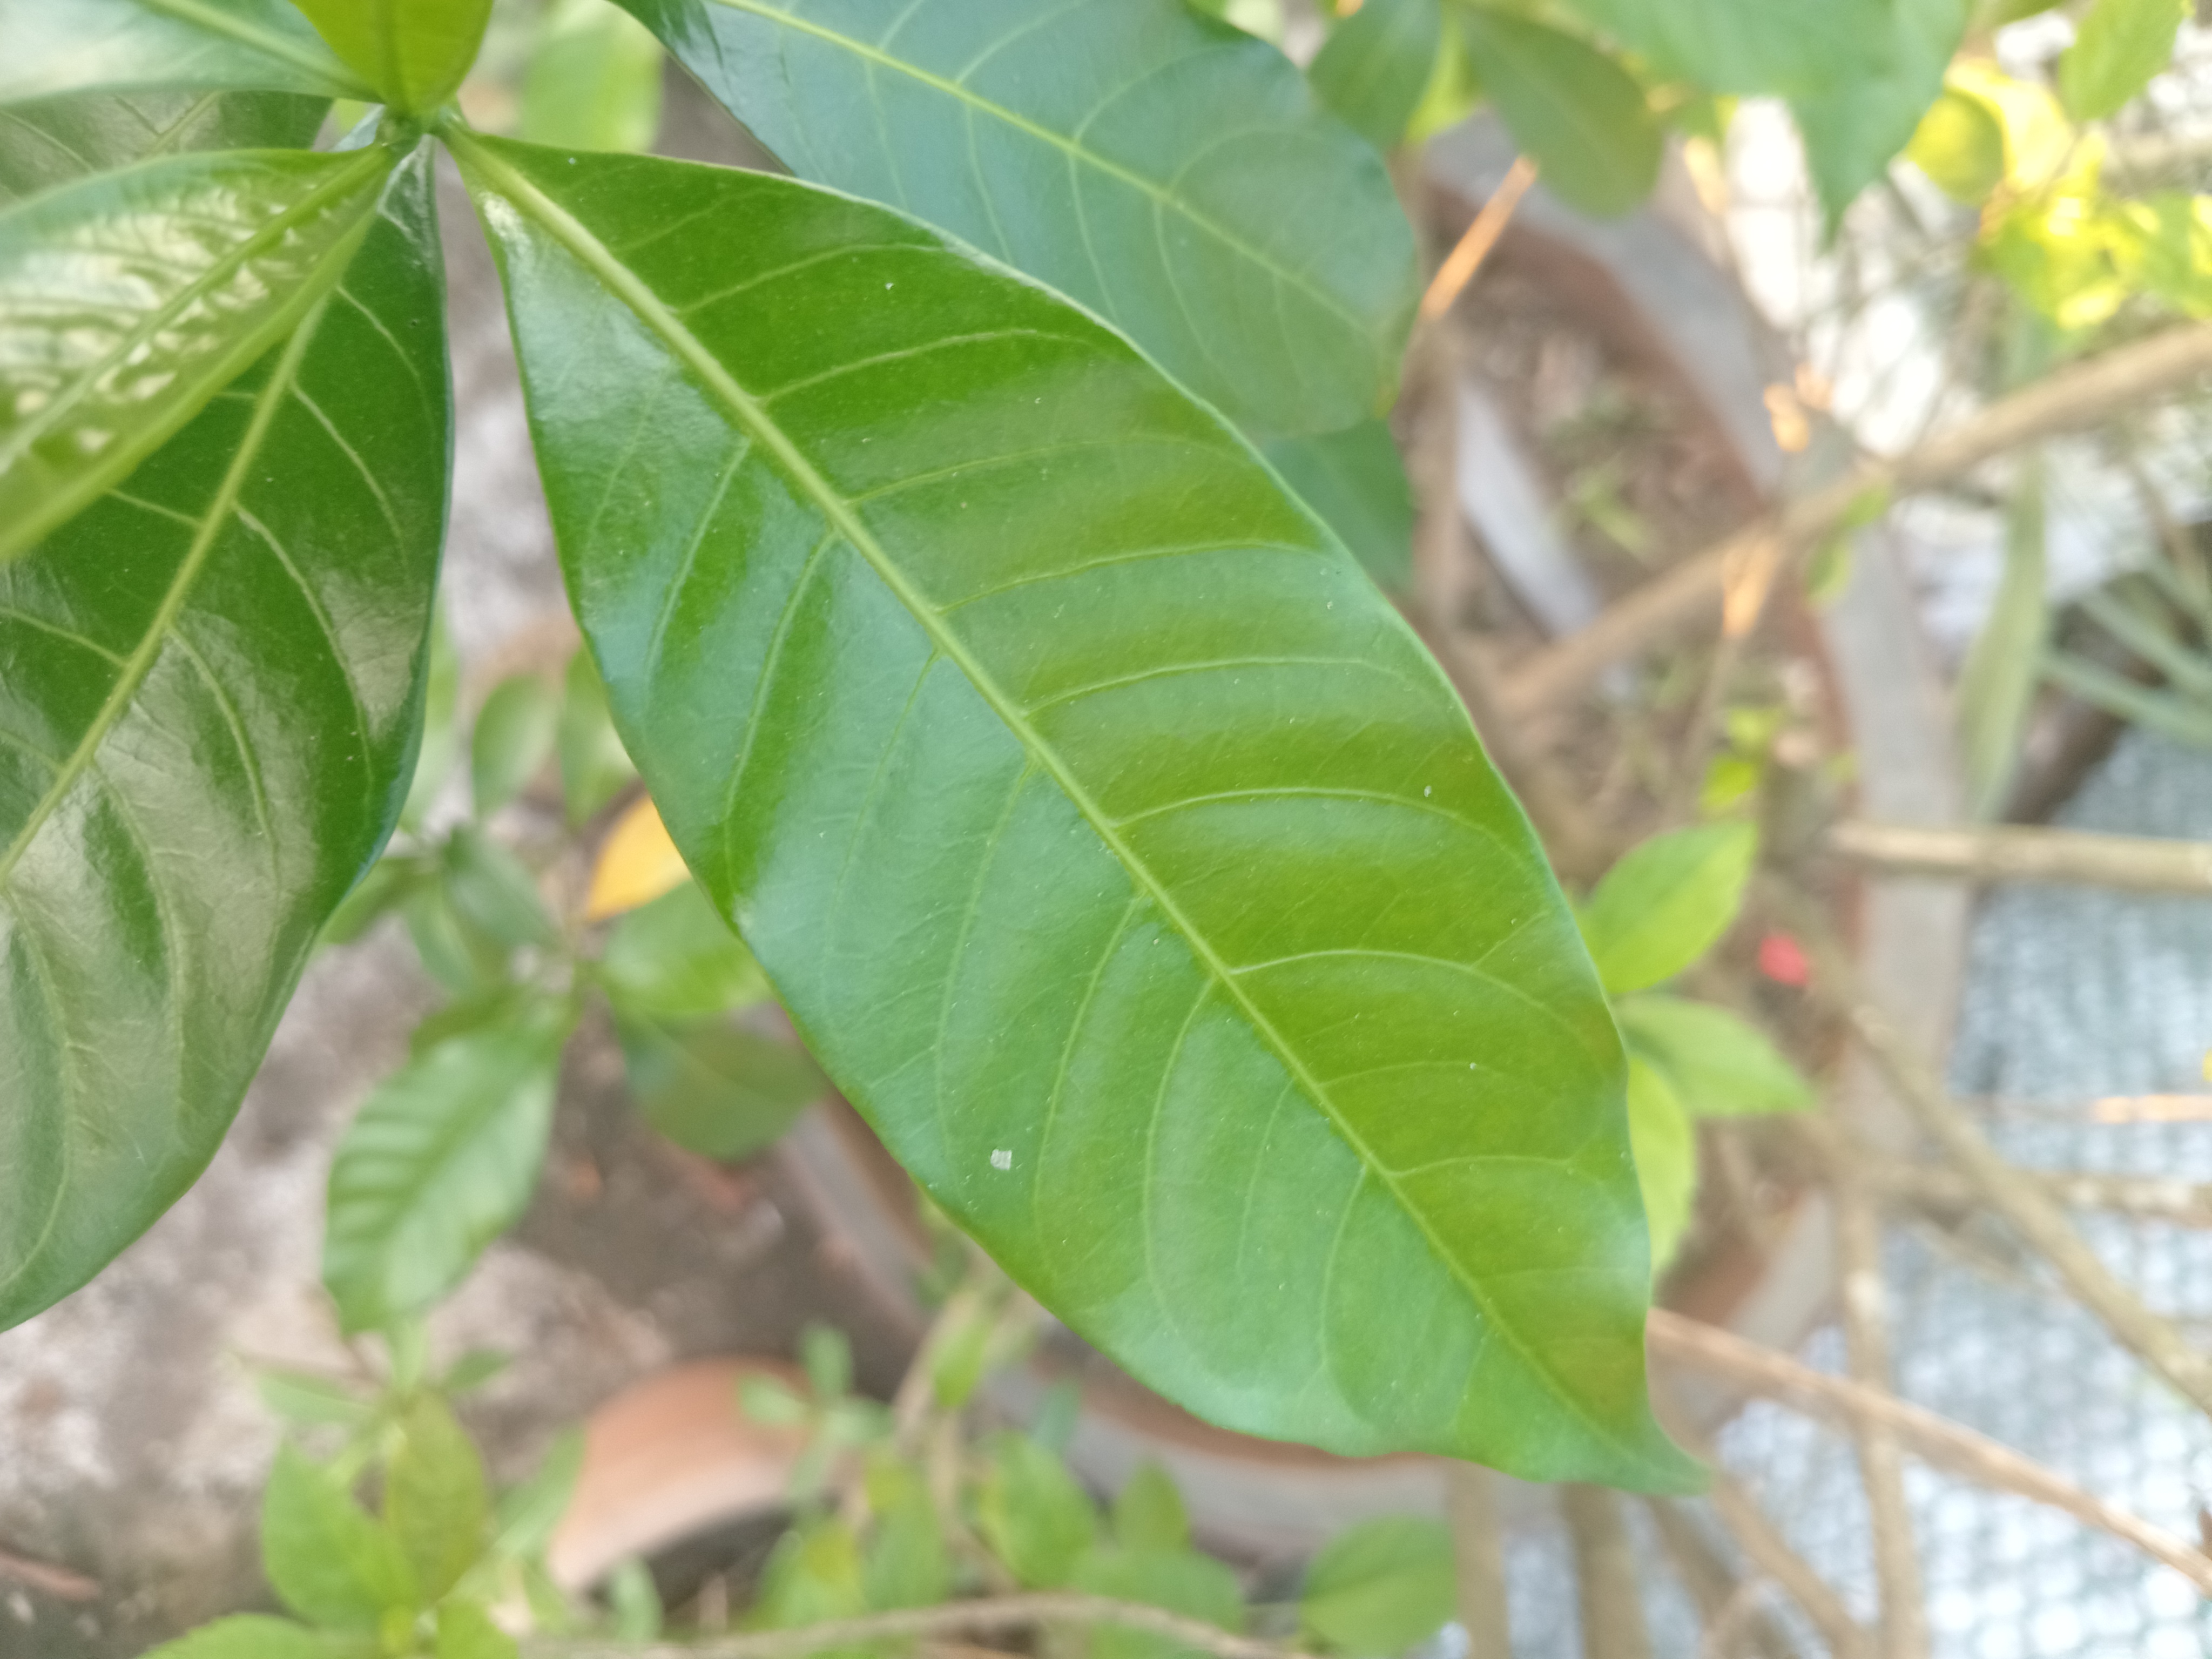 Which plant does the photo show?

togor
